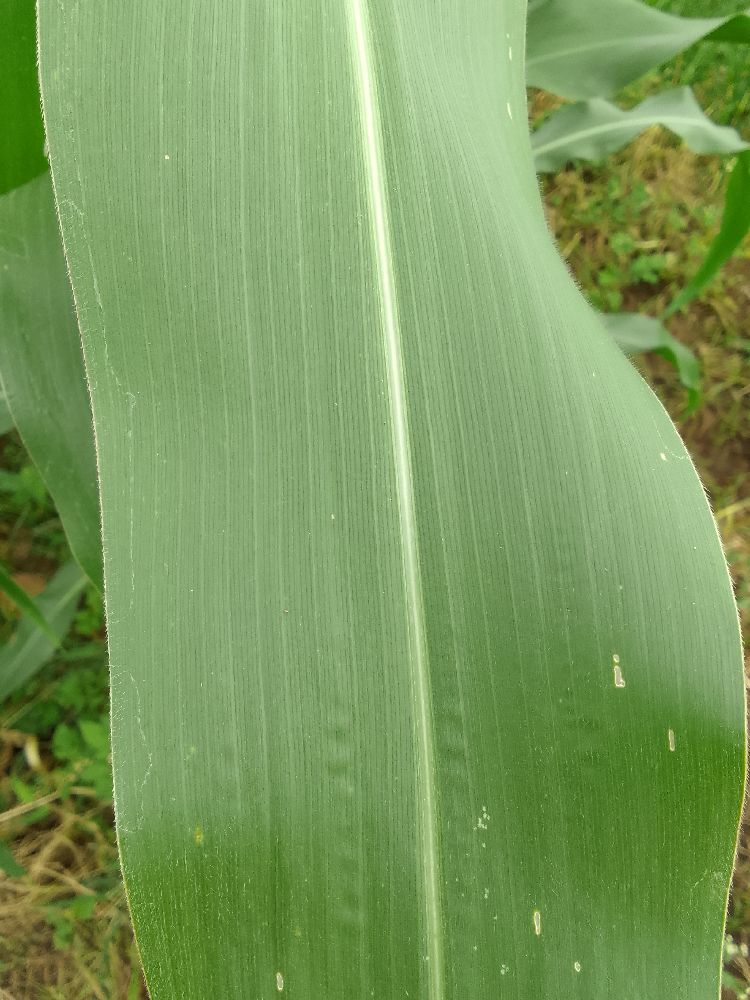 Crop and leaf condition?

maize, healthy
